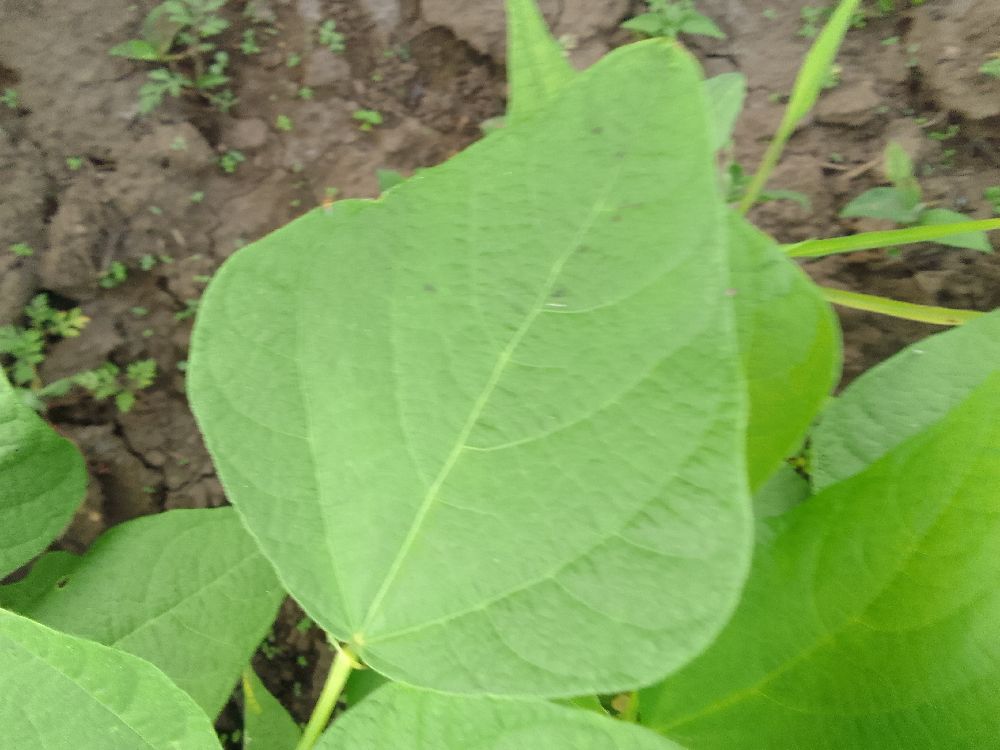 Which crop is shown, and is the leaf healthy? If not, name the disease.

common bean, healthy
